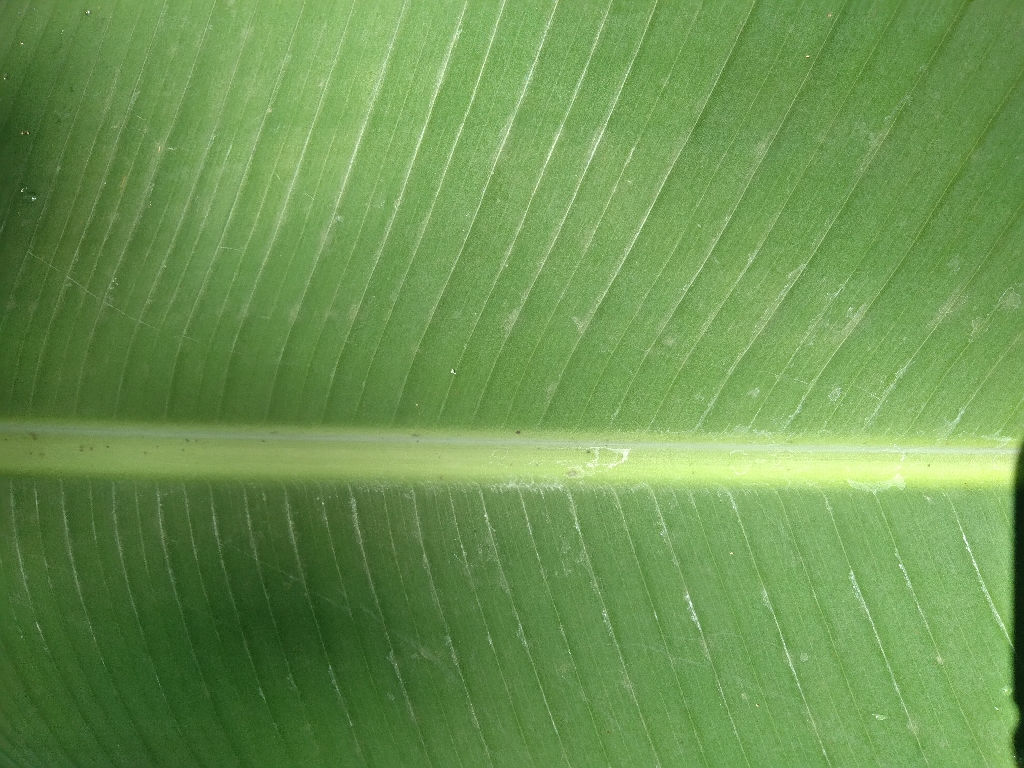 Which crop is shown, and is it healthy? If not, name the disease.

banana, healthy
